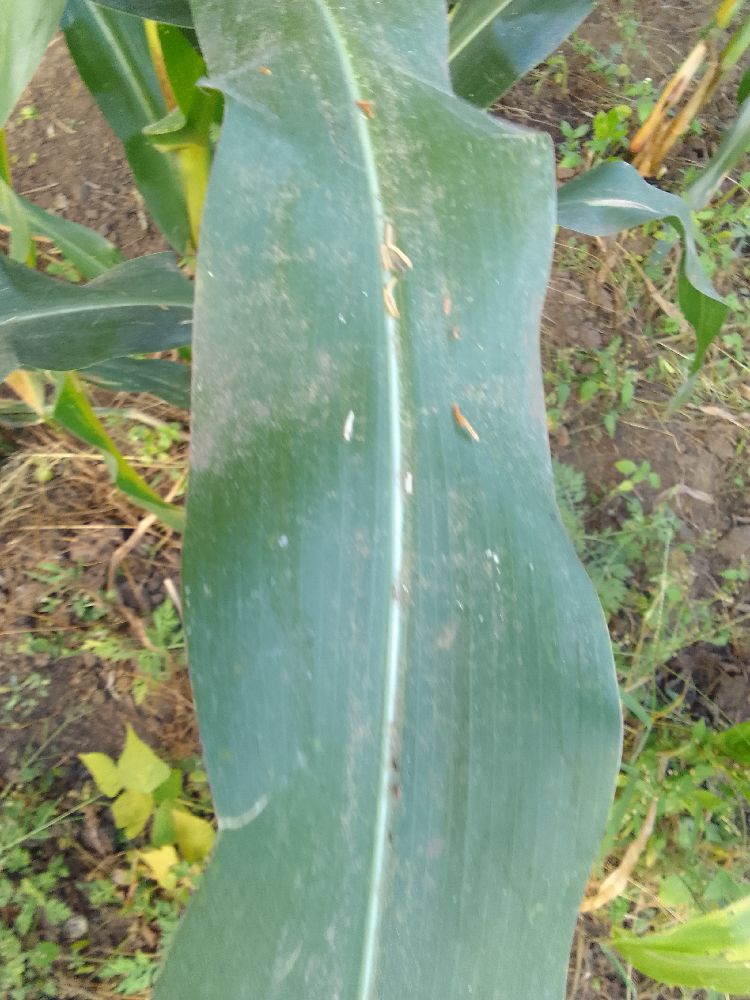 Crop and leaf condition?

maize, healthy
